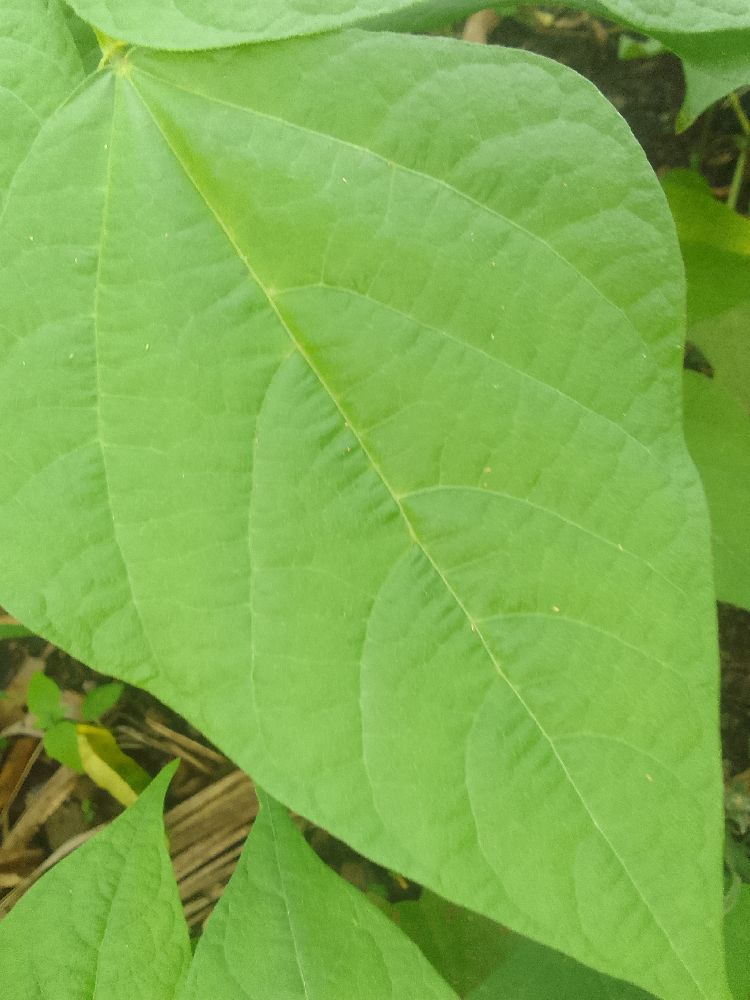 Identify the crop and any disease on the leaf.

common bean, healthy
